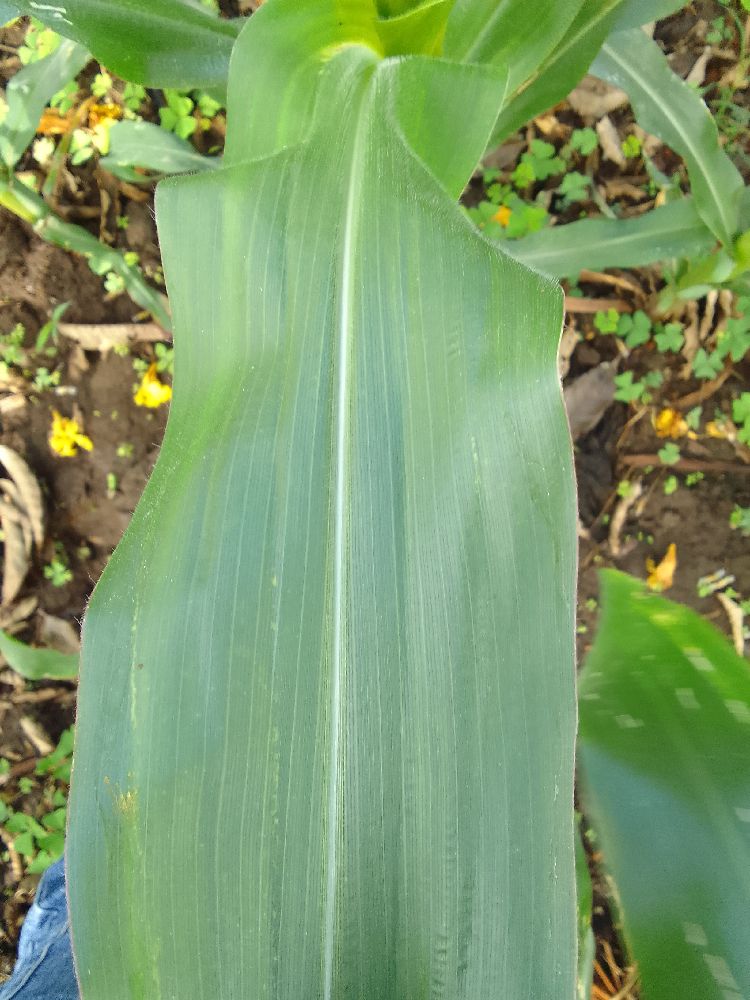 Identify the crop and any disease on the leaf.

maize, healthy
